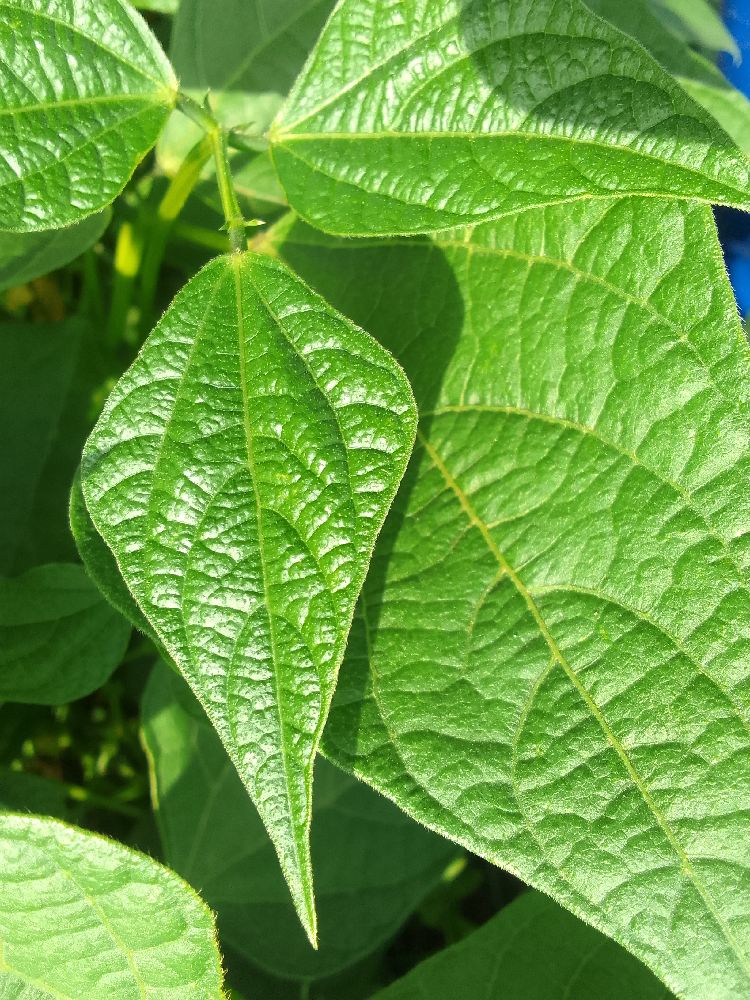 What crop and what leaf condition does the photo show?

common bean, healthy
